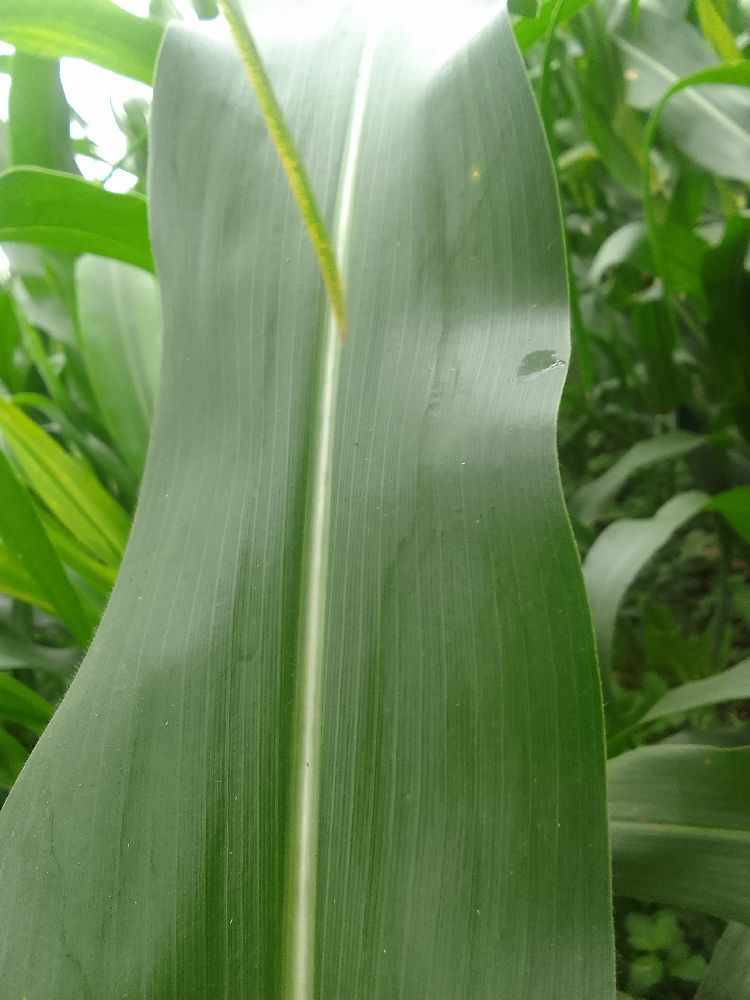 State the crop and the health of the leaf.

maize, healthy
